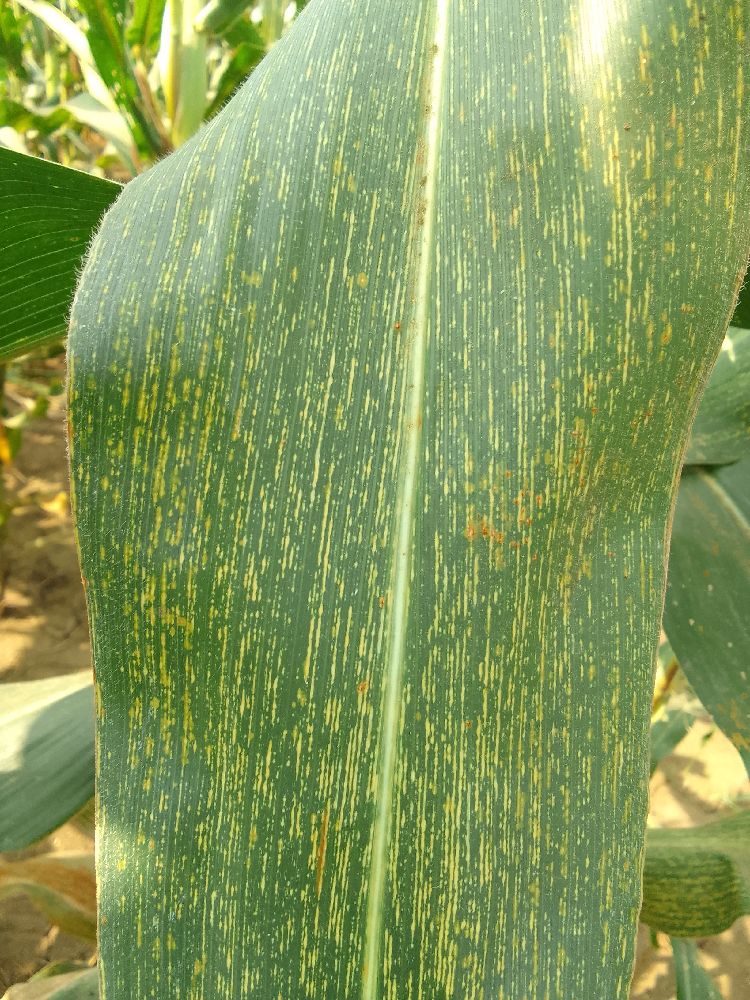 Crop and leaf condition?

maize, maize streak virus
